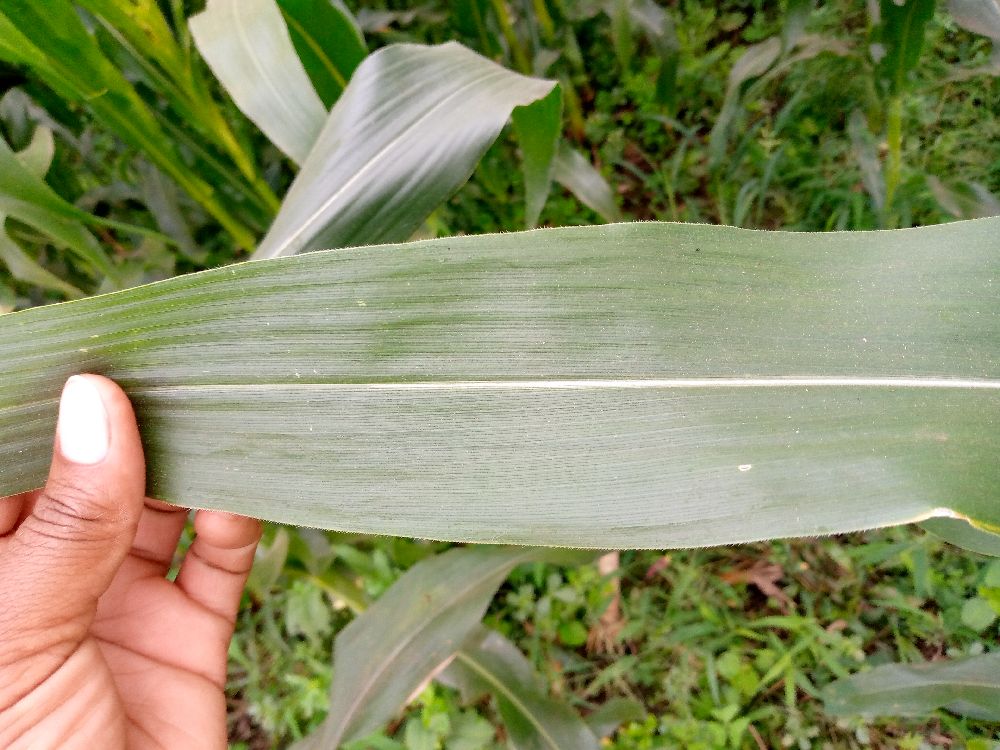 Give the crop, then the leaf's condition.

maize, healthy
